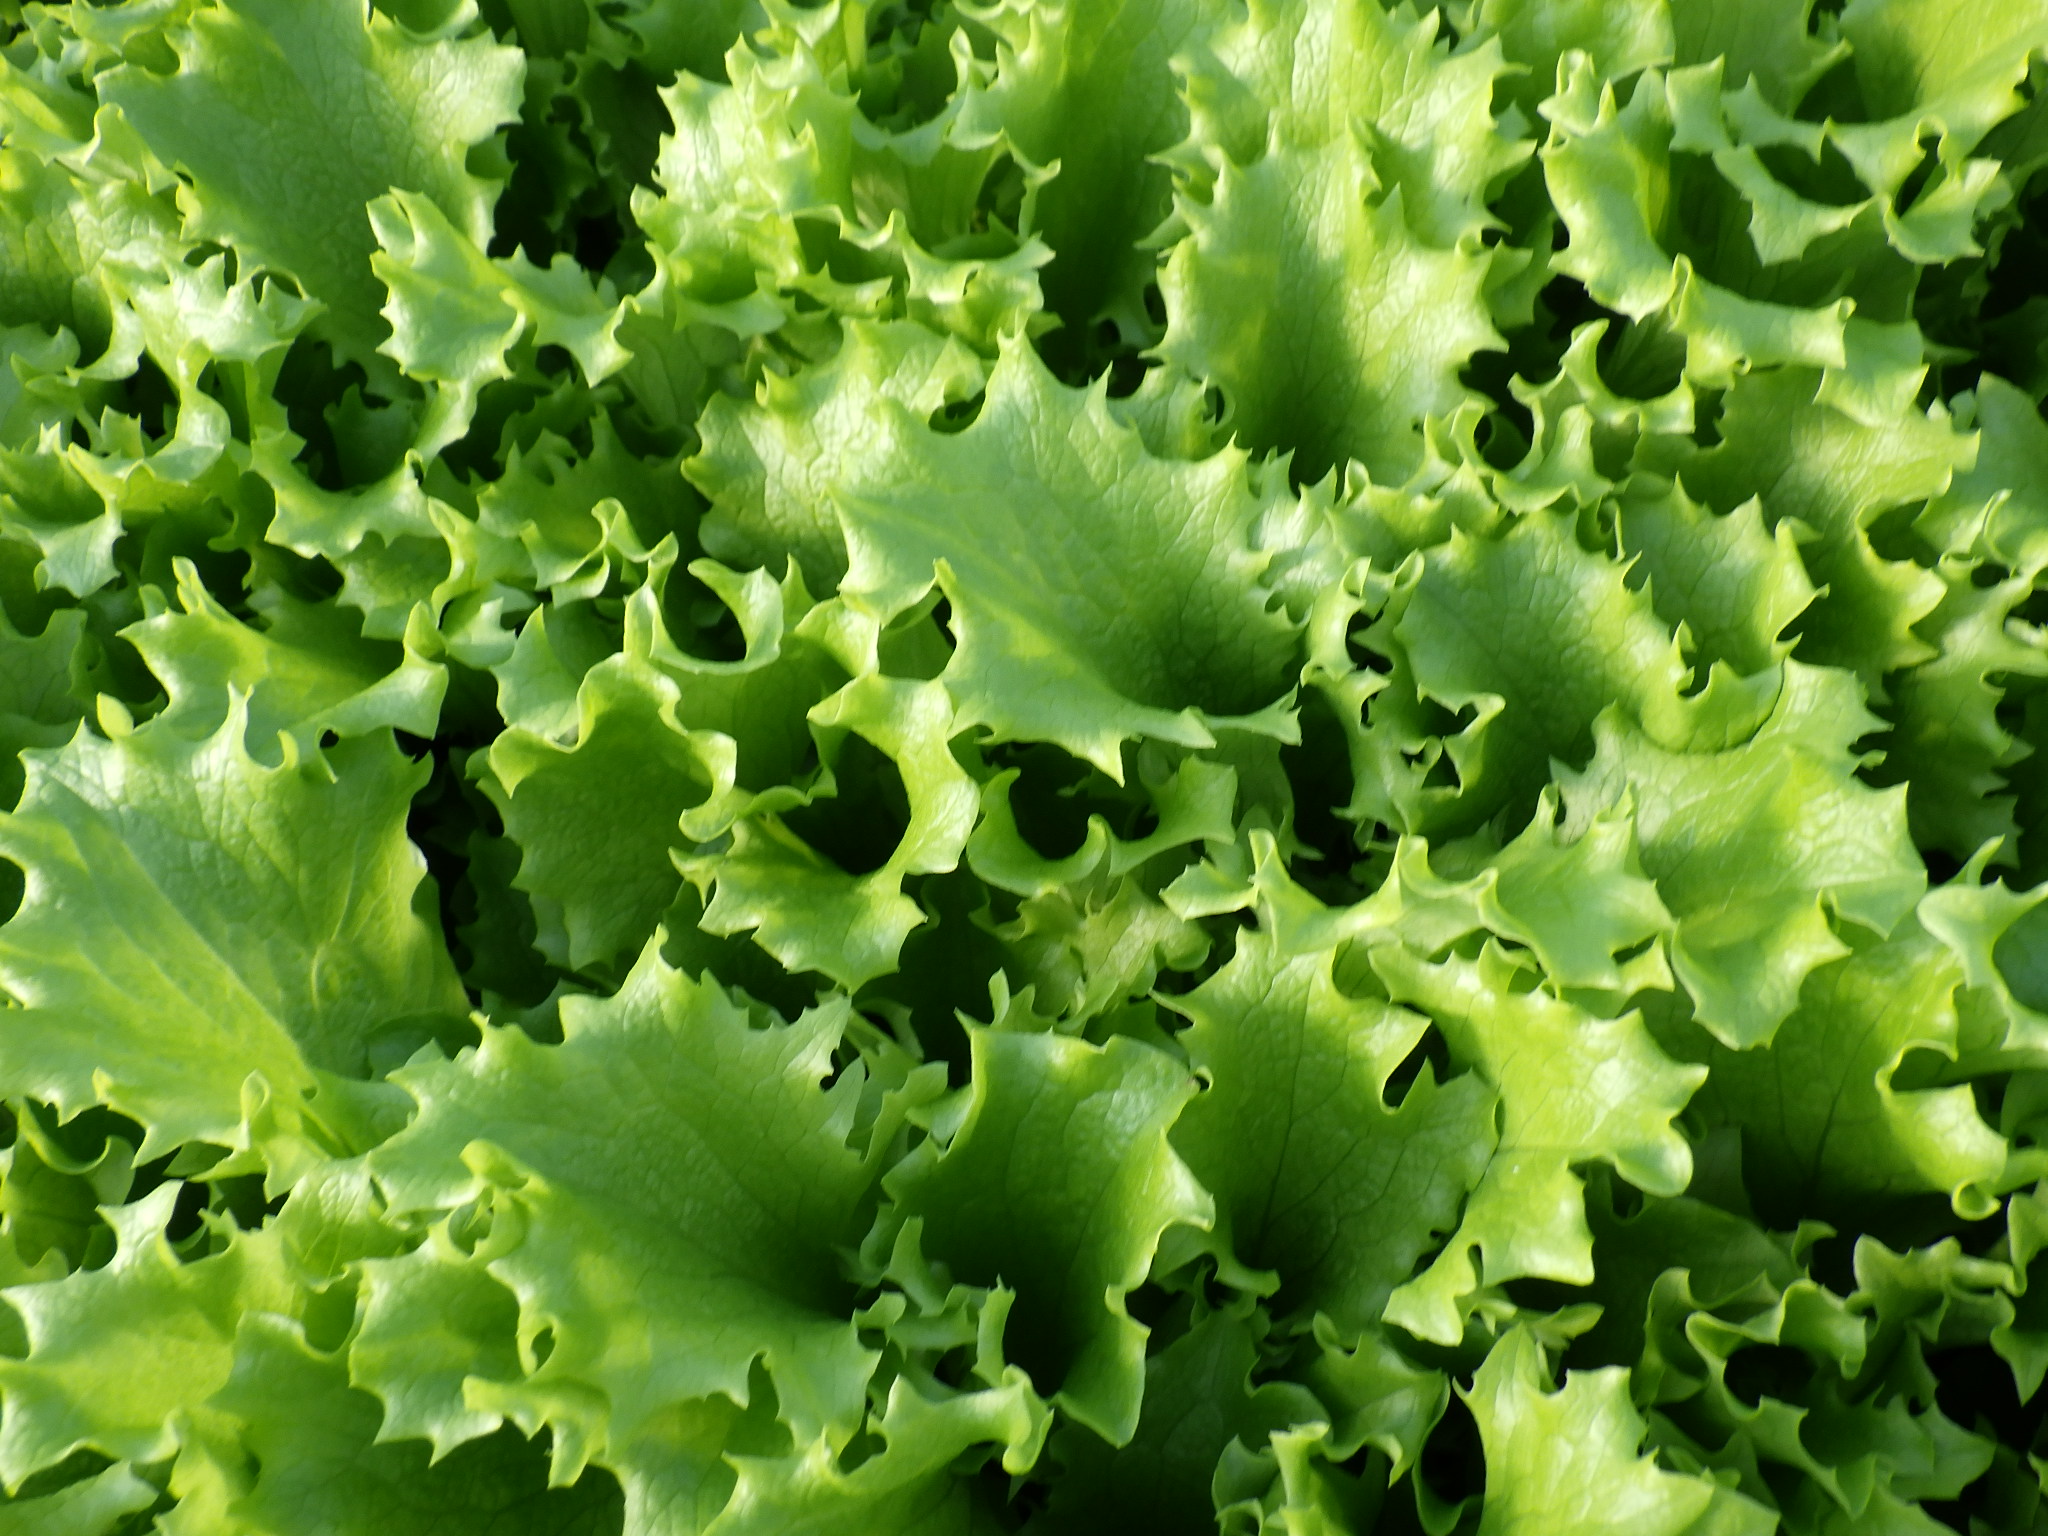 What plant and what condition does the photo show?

lettuce, healthy
